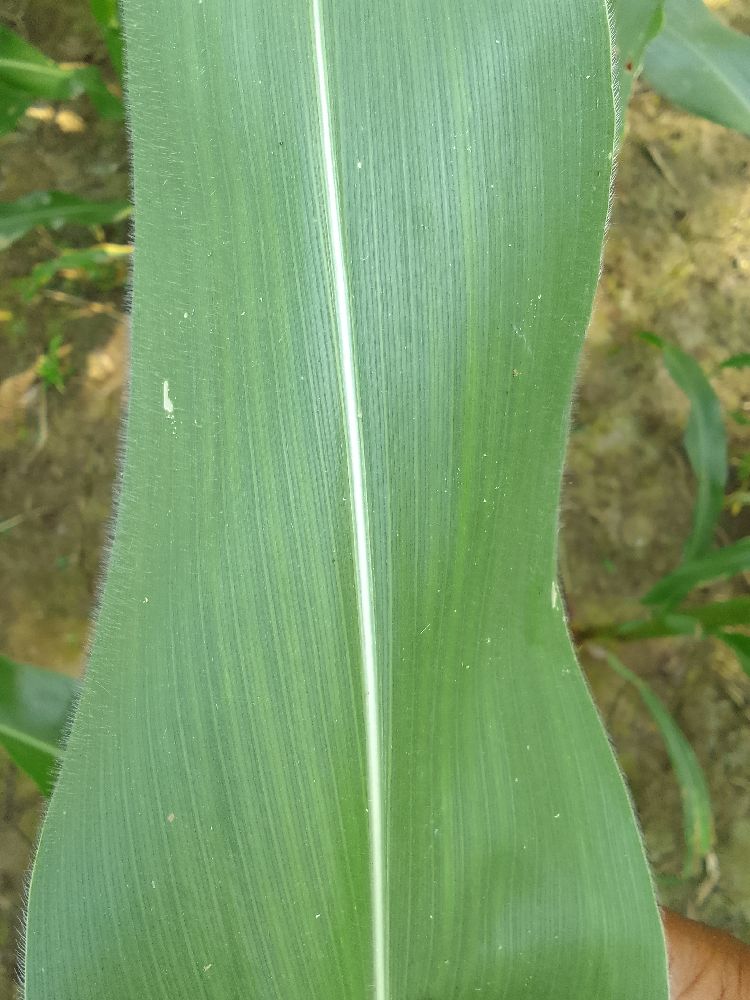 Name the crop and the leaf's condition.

maize, healthy
